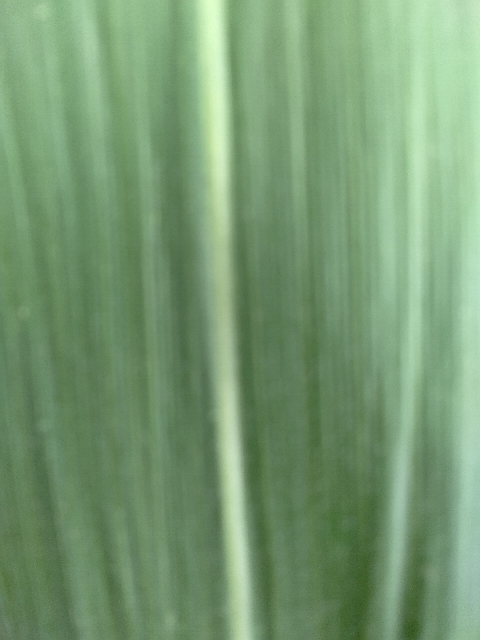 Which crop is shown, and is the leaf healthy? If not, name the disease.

maize, healthy
